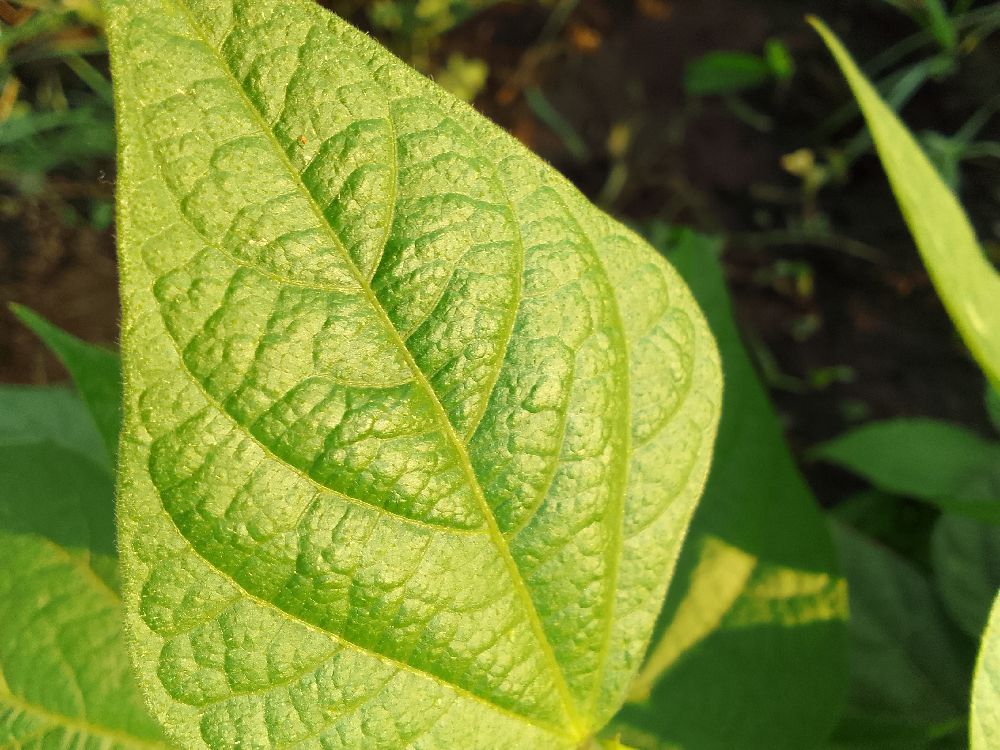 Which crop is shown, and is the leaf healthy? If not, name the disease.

common bean, healthy
